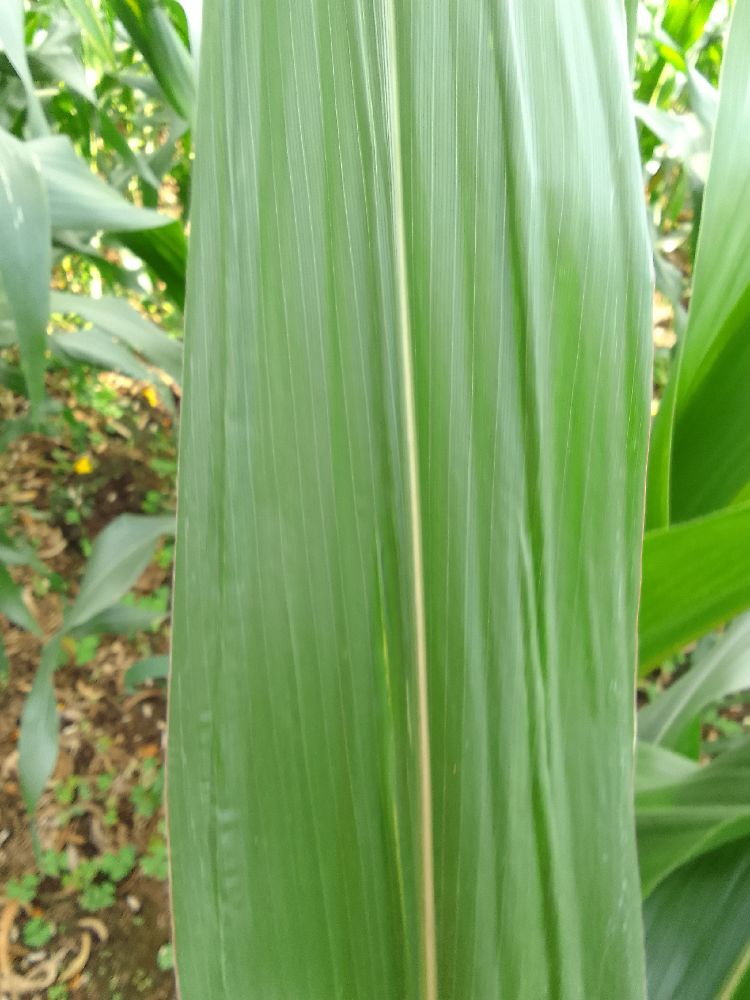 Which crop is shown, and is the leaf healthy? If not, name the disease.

maize, healthy
